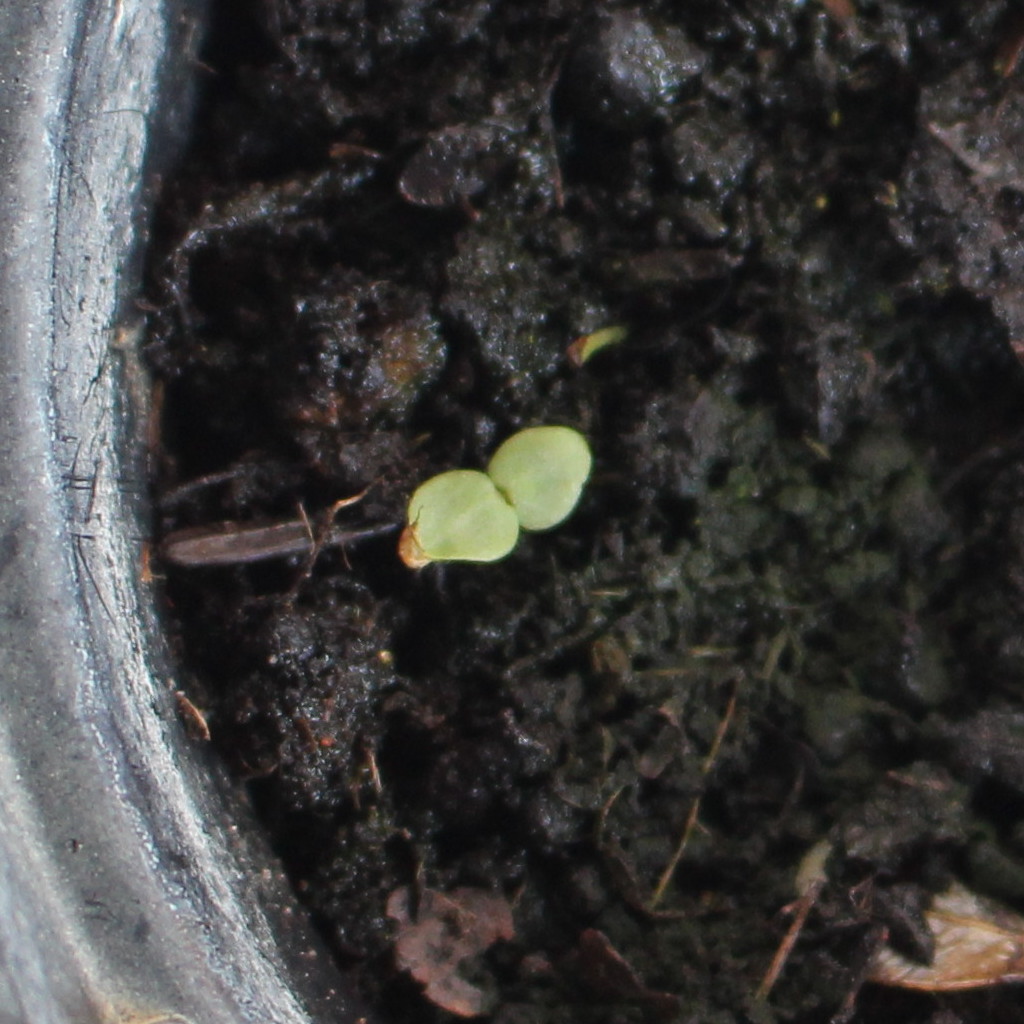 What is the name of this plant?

Veronica persica
